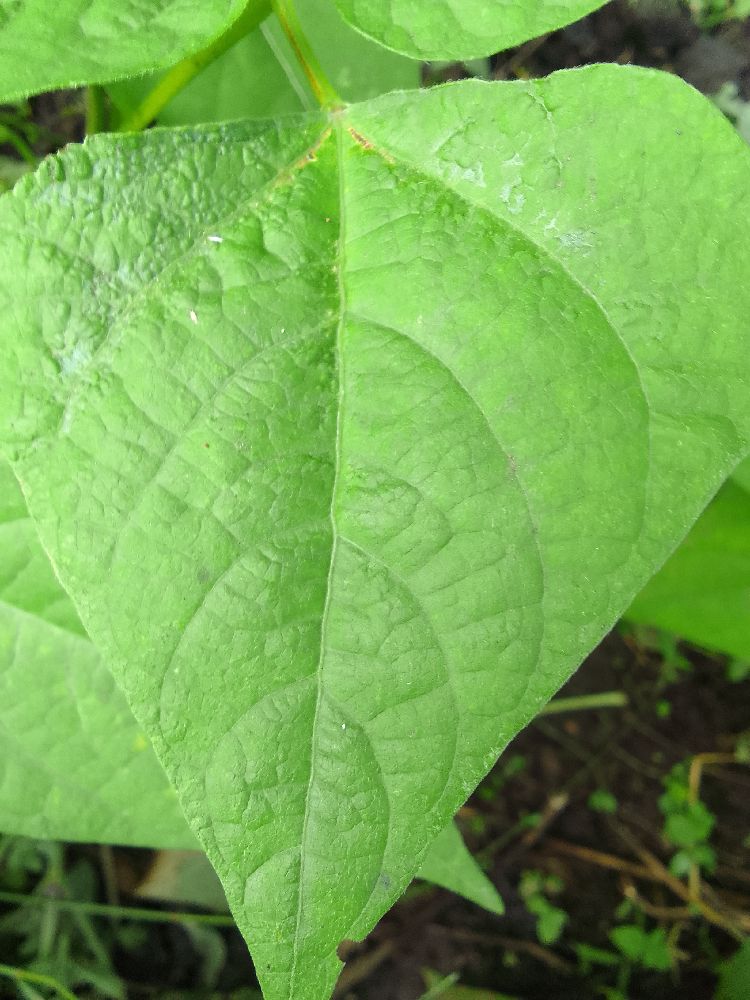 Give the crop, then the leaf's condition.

common bean, healthy
